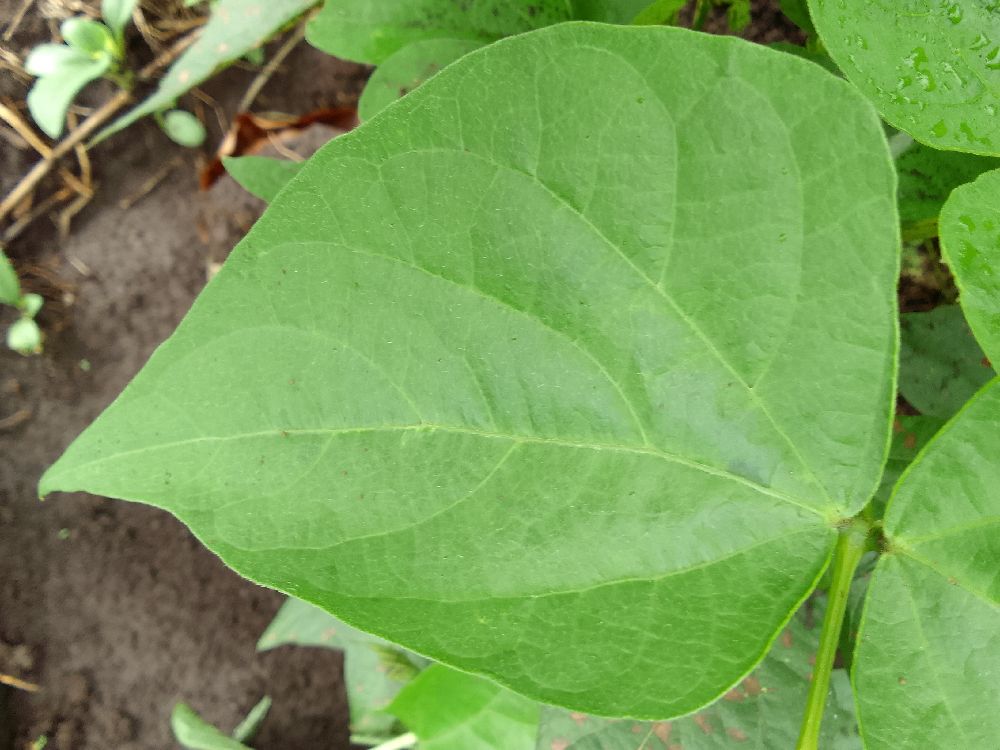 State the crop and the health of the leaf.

common bean, healthy
